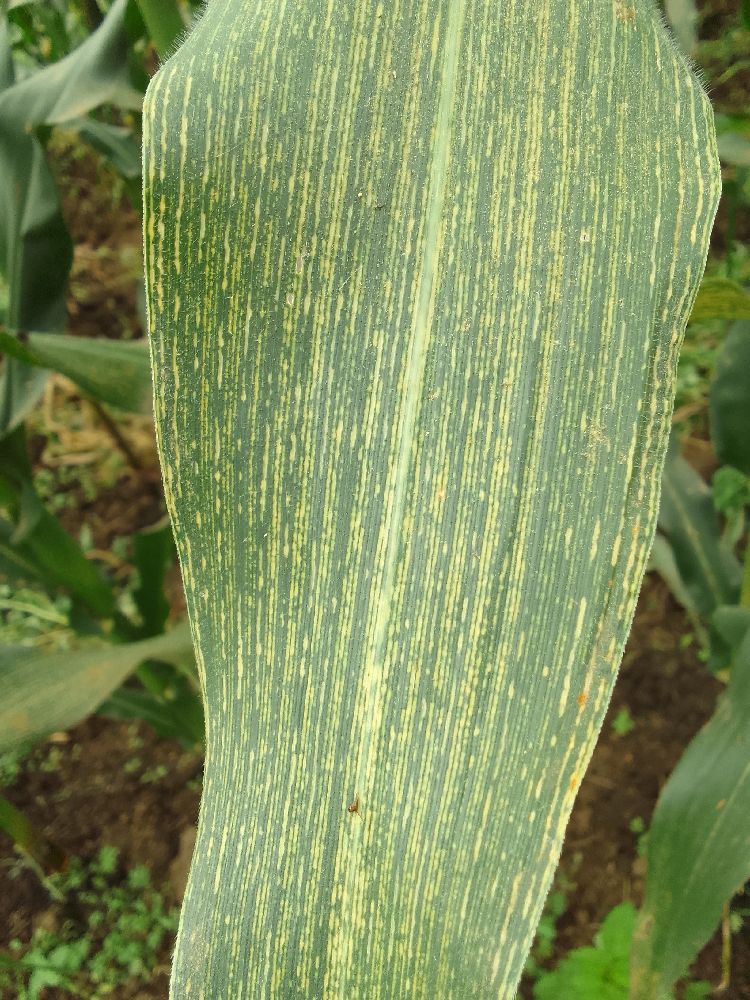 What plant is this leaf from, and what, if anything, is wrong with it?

maize, maize streak virus
